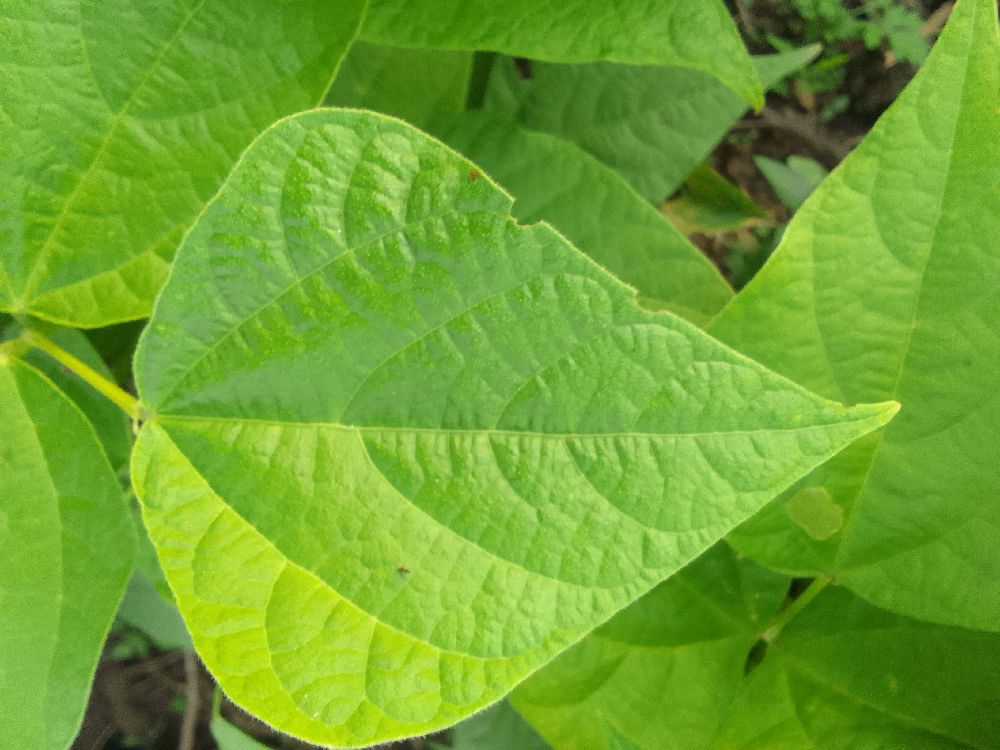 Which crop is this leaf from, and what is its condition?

common bean, healthy
